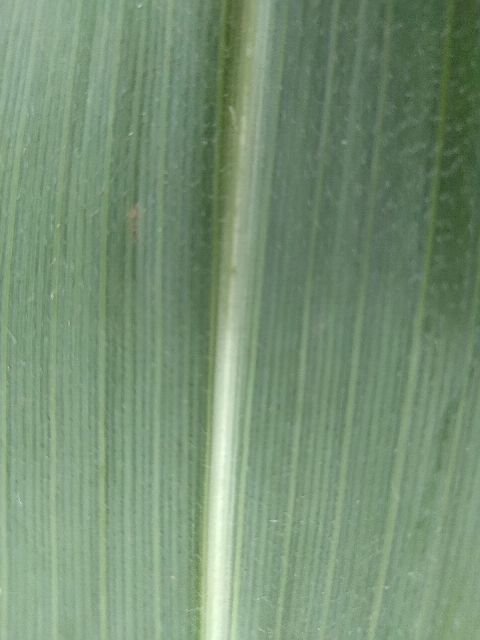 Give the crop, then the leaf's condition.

maize, healthy
